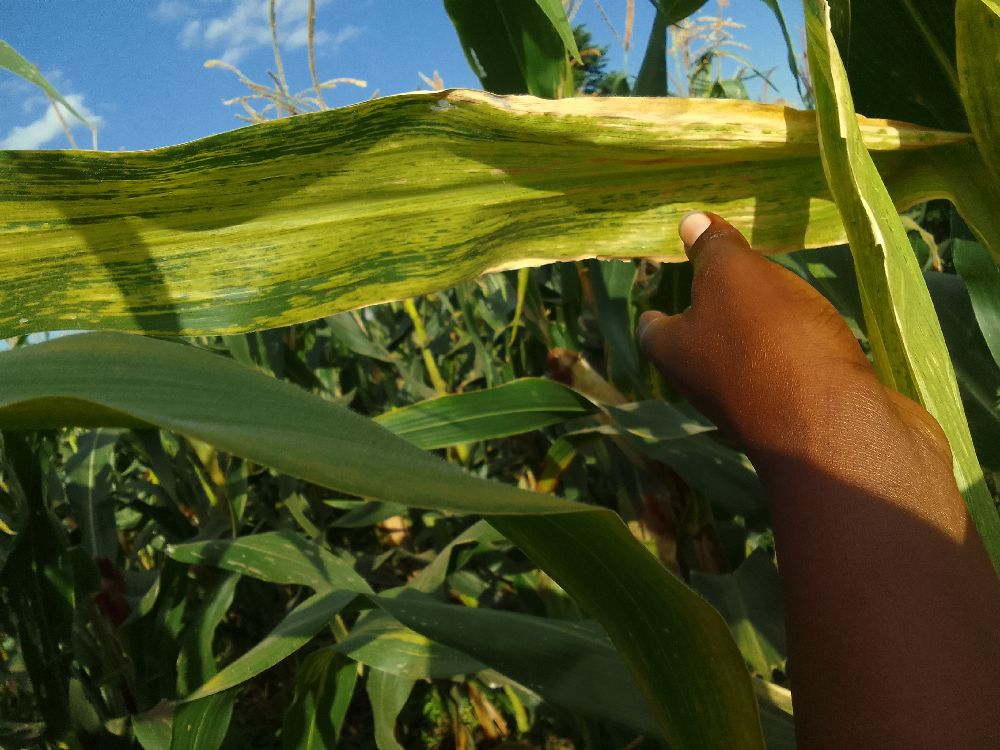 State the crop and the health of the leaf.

maize, maize lethal necrosis
